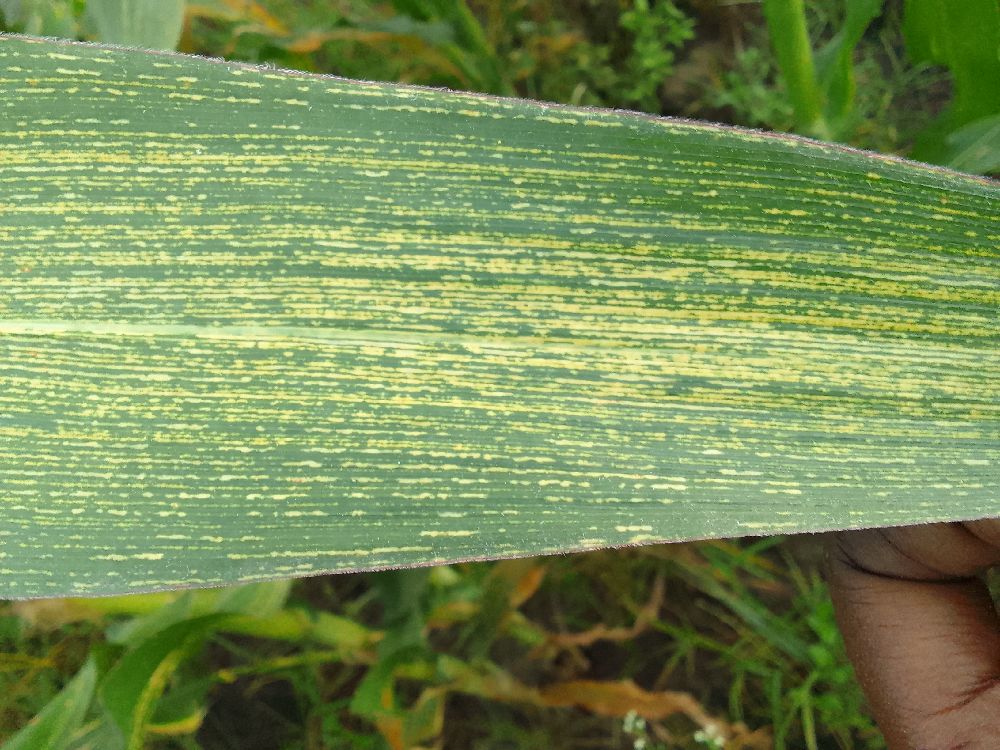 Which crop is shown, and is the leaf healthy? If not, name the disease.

maize, maize streak virus
